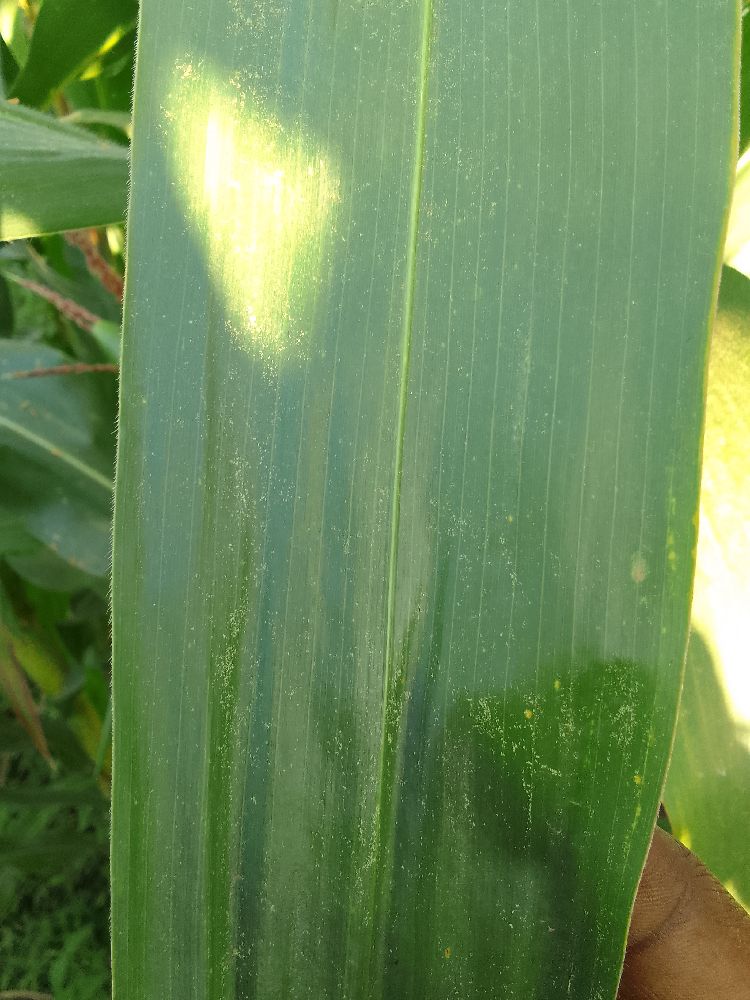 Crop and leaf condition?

maize, healthy
